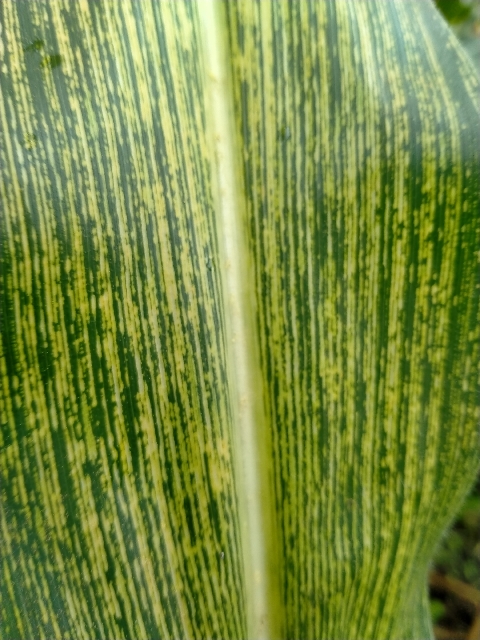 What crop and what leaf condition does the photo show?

maize, maize streak virus
